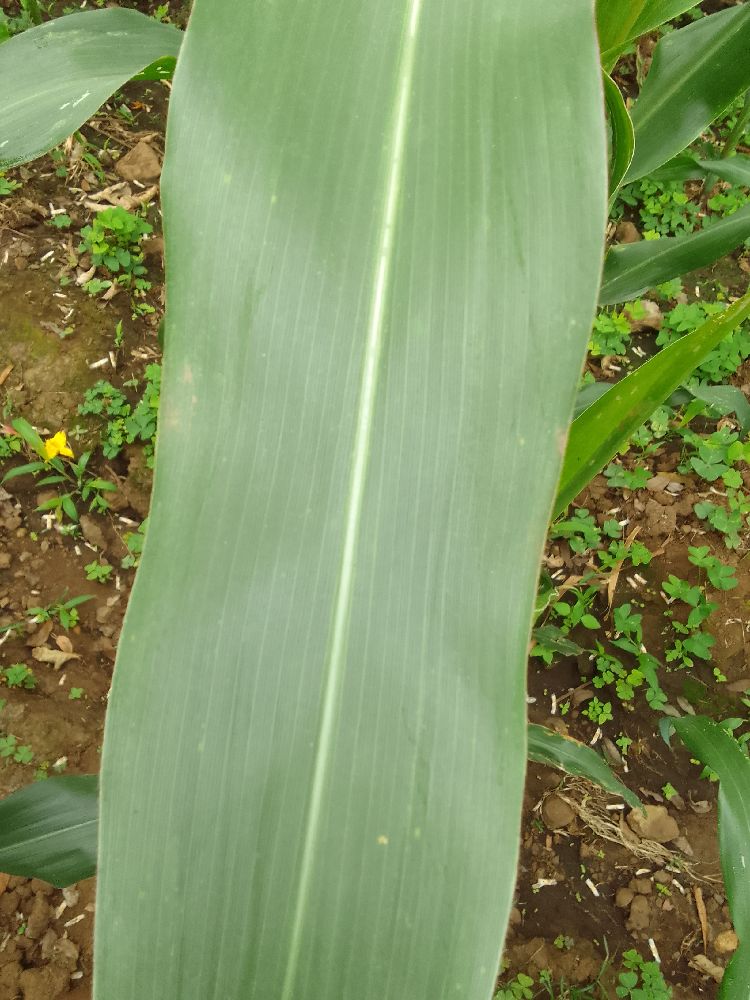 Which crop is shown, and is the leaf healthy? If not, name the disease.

maize, healthy
